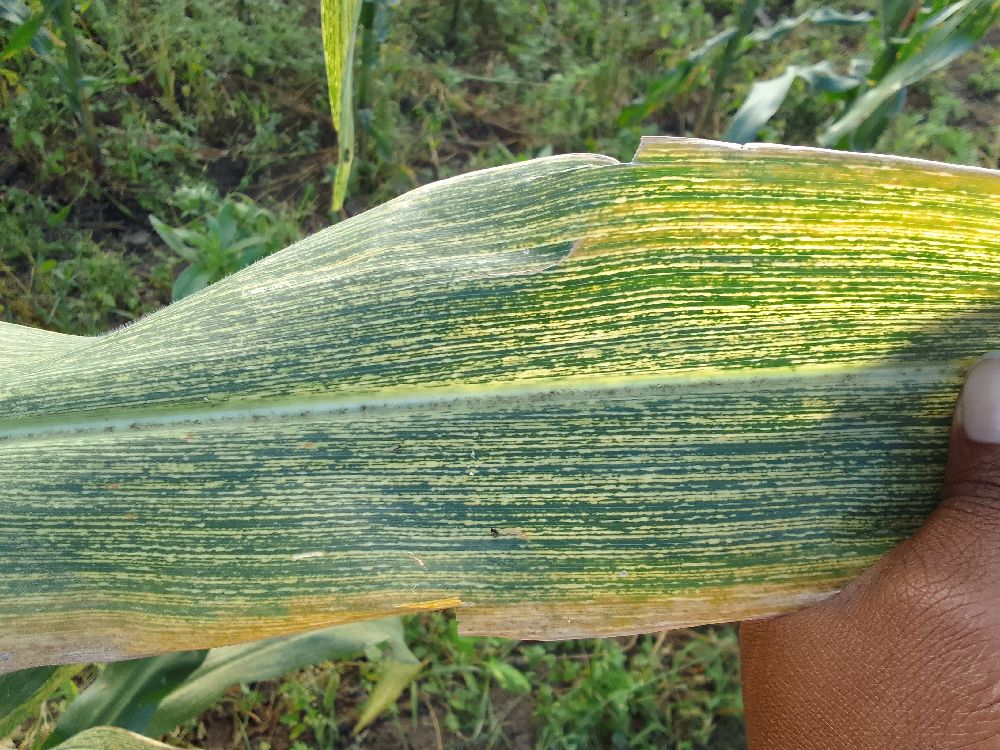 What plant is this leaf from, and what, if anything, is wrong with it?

maize, maize streak virus
